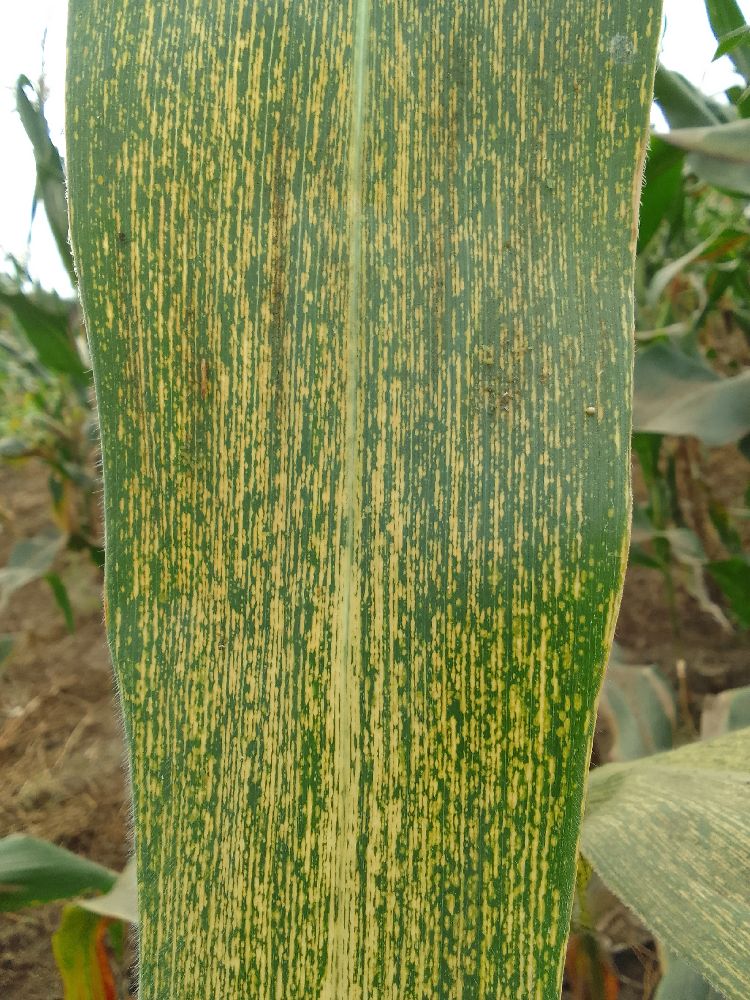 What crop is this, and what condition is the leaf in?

maize, maize streak virus
